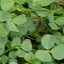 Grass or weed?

unstructured weed
